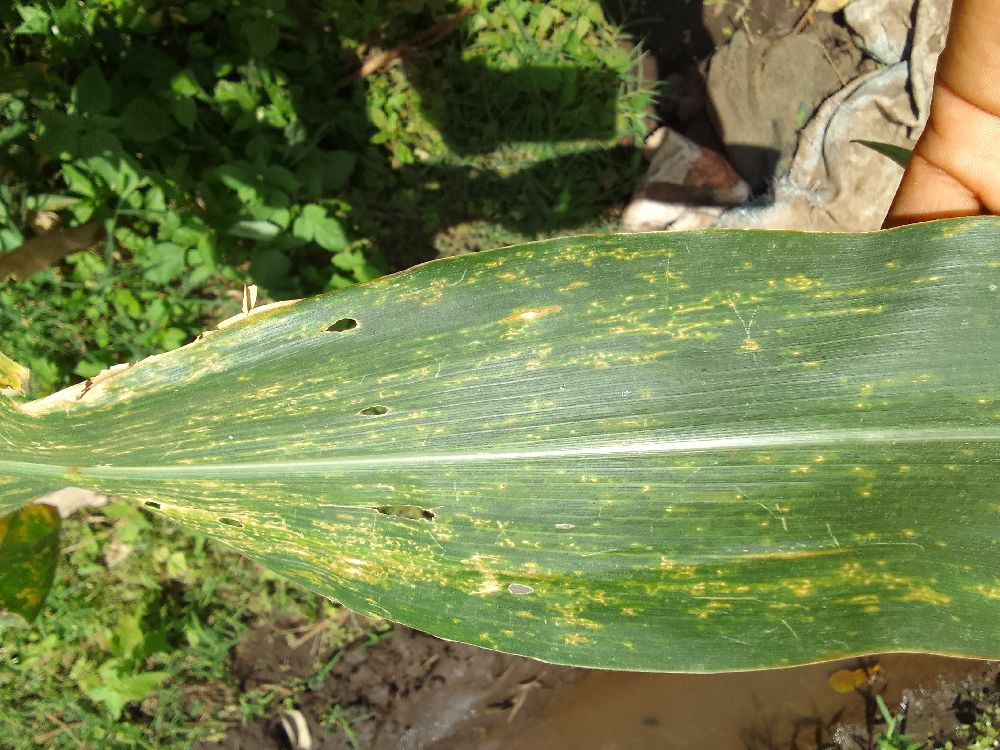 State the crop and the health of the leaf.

maize, maize lethal necrosis
